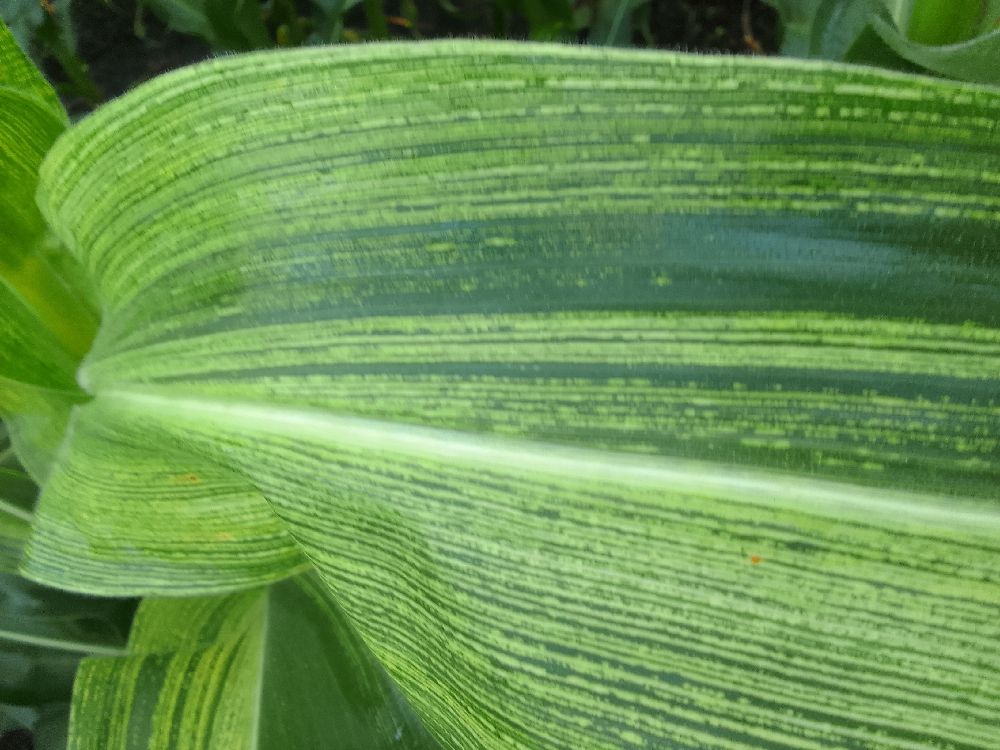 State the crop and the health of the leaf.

maize, maize streak virus
